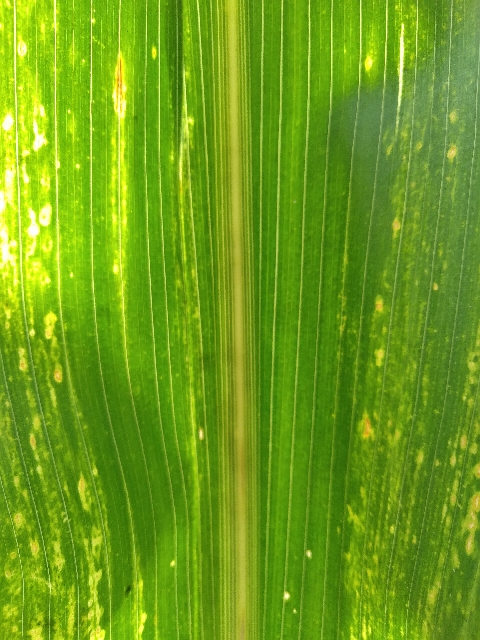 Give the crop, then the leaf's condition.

maize, maize lethal necrosis
